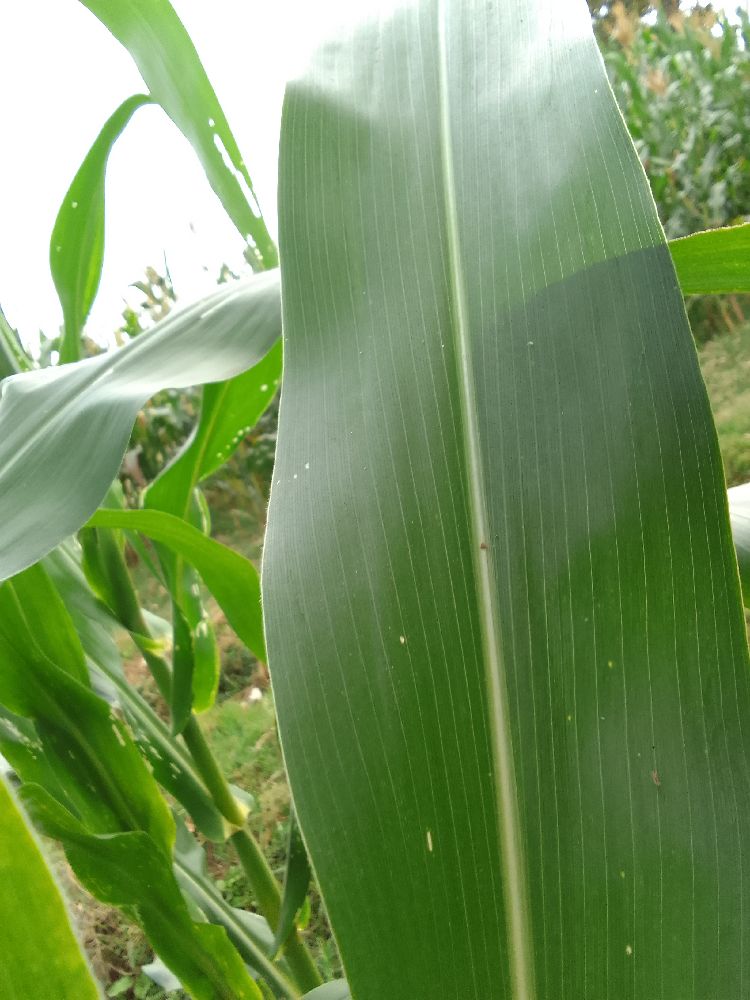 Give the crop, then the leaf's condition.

maize, healthy
